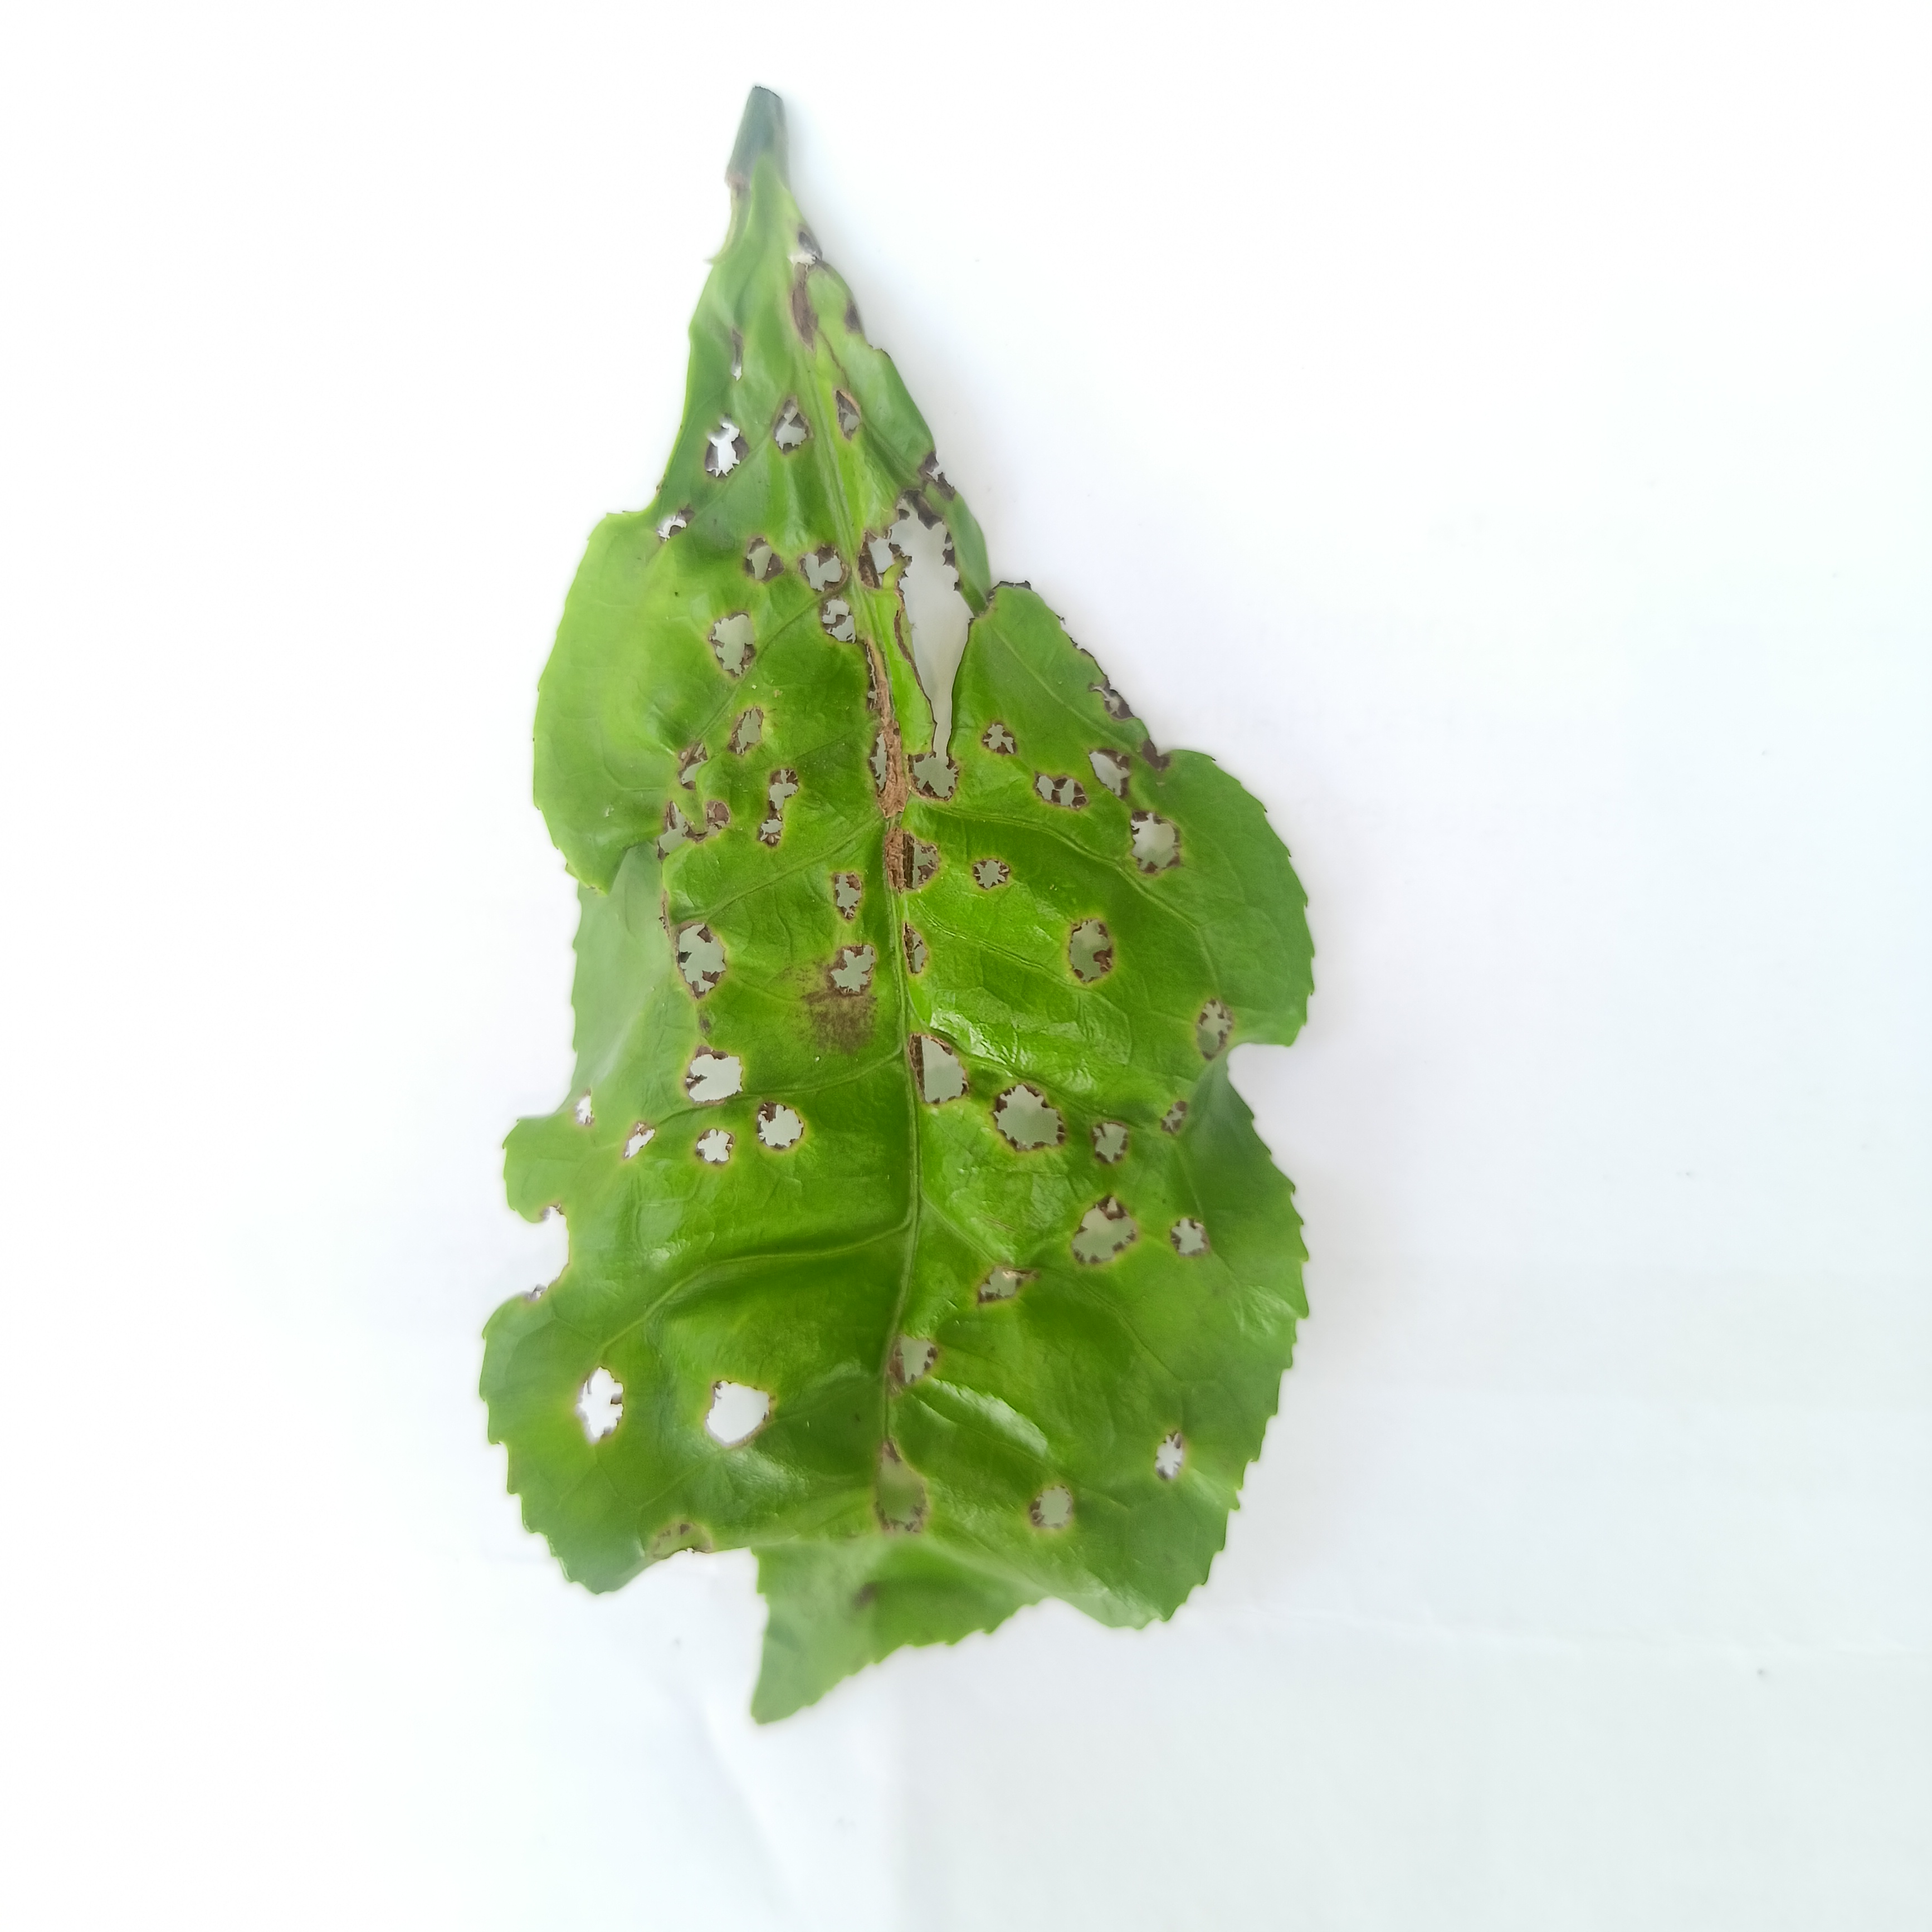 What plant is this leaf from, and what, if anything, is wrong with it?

tea, helopeltis
